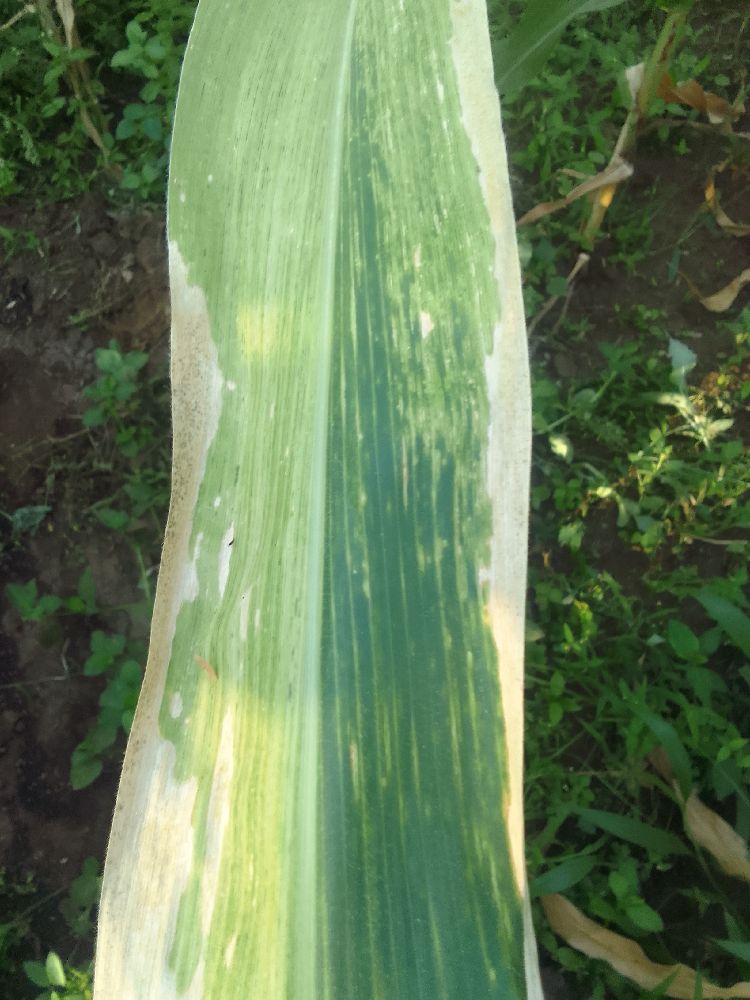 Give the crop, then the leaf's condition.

maize, maize lethal necrosis
